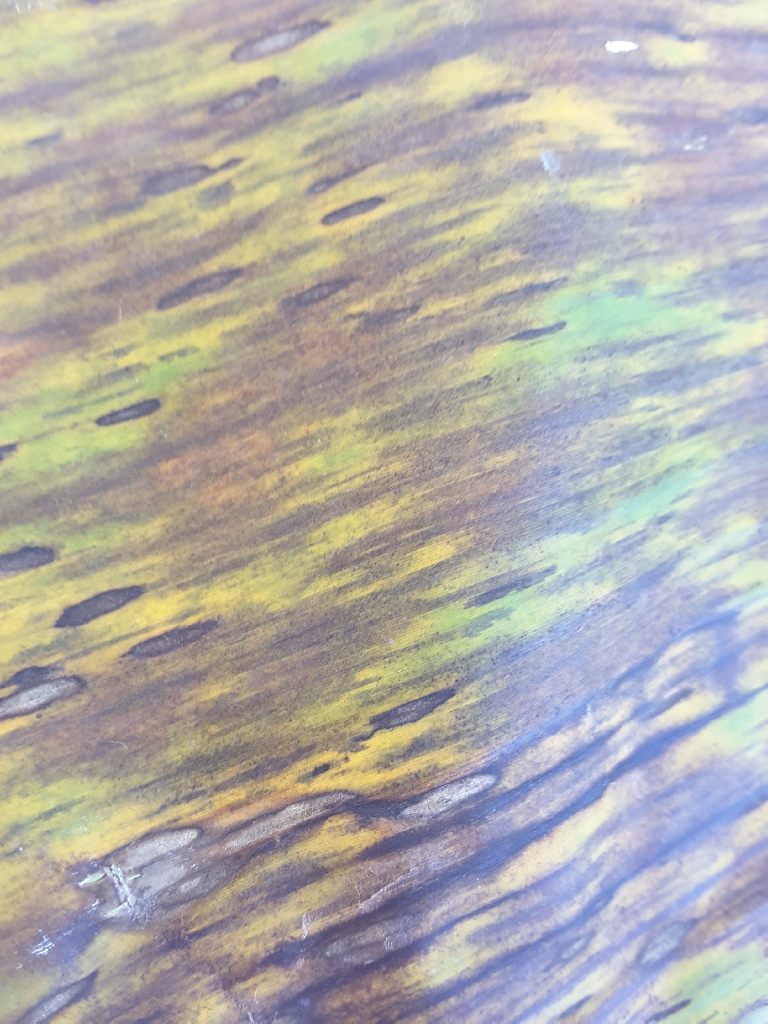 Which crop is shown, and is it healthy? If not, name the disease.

banana, black sigatoka
